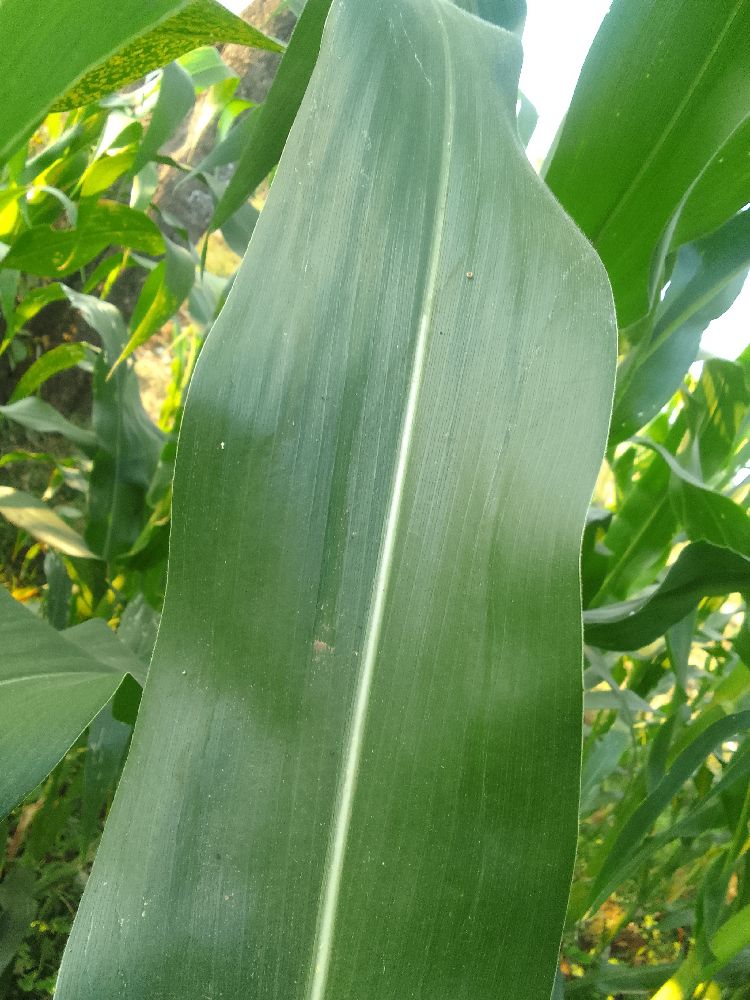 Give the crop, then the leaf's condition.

maize, healthy
